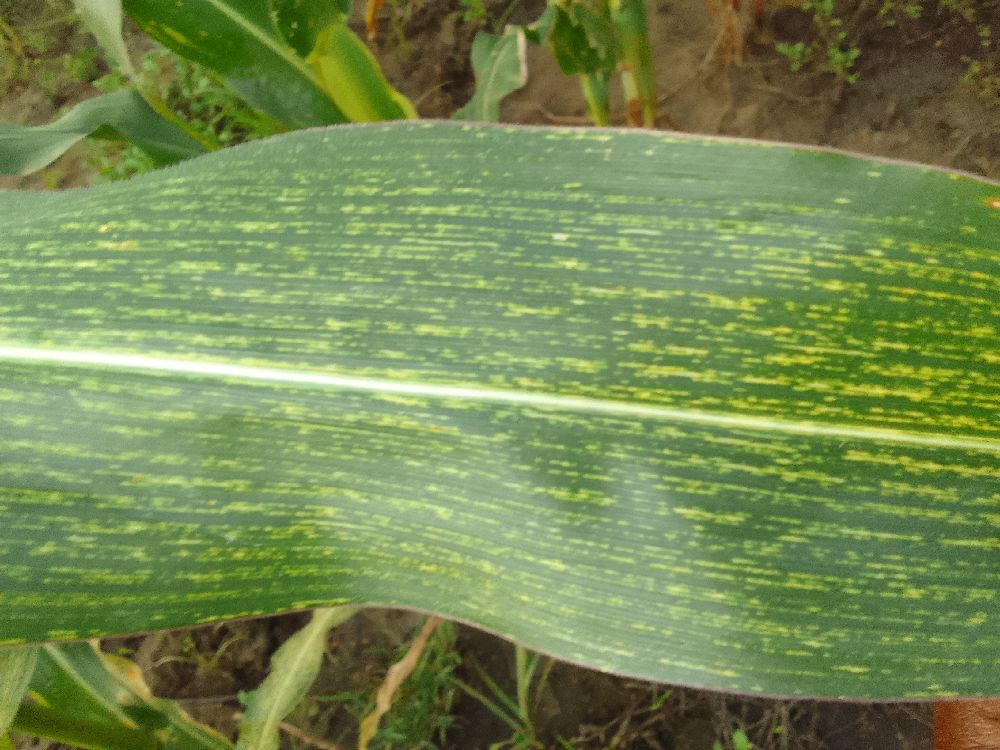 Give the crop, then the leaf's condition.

maize, maize streak virus
